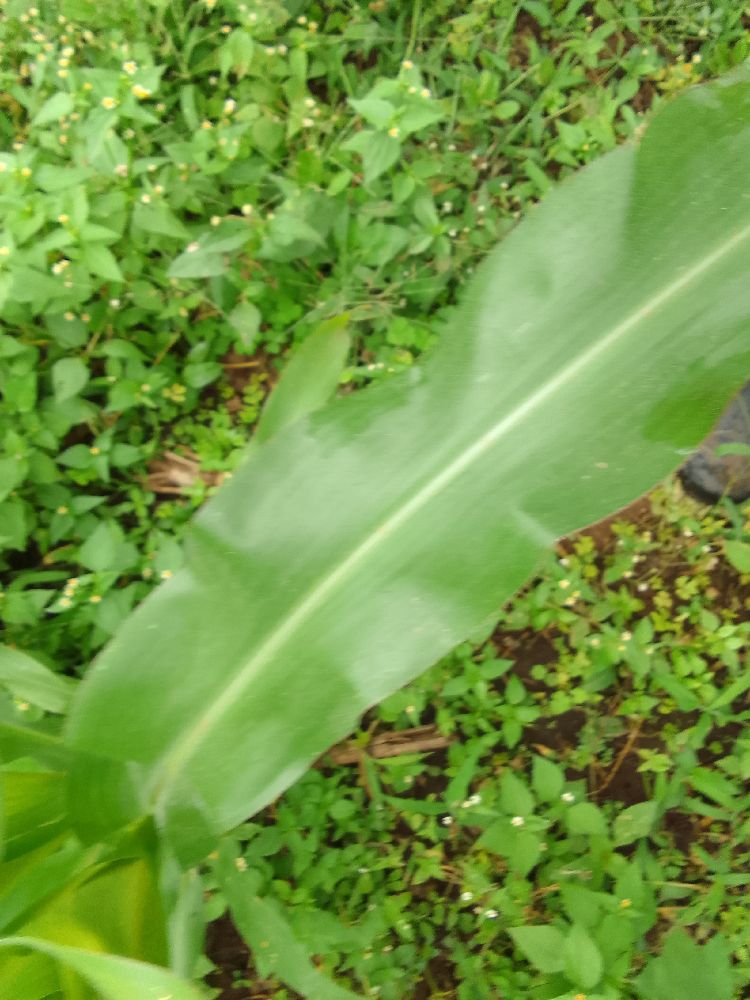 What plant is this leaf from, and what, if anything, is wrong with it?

maize, healthy
